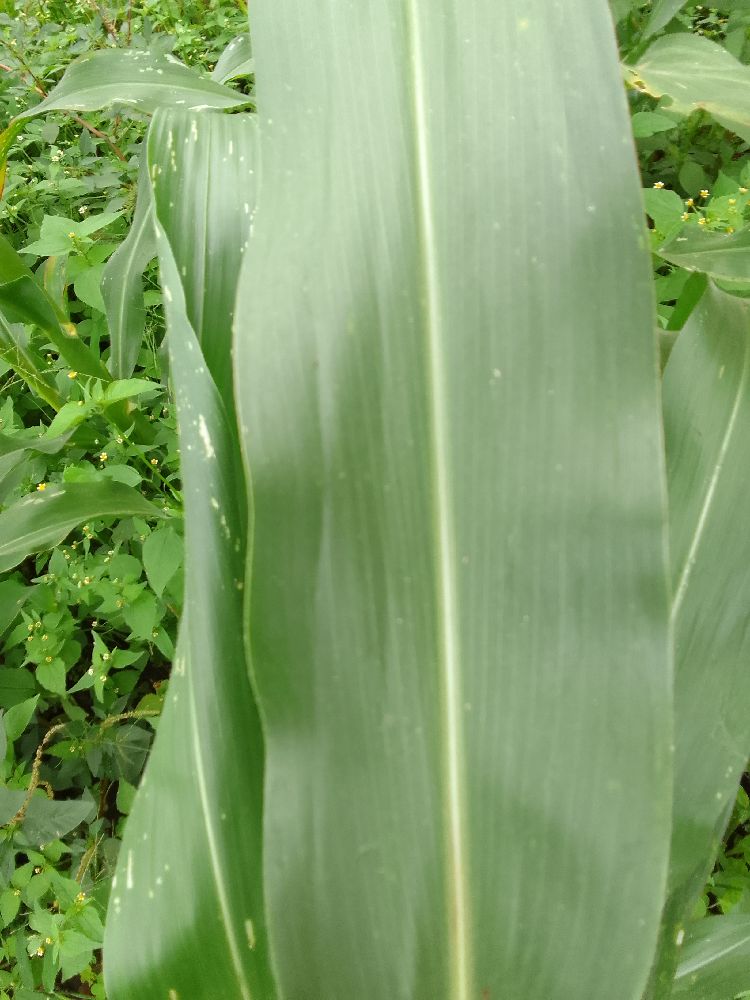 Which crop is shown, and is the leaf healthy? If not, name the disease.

maize, healthy
